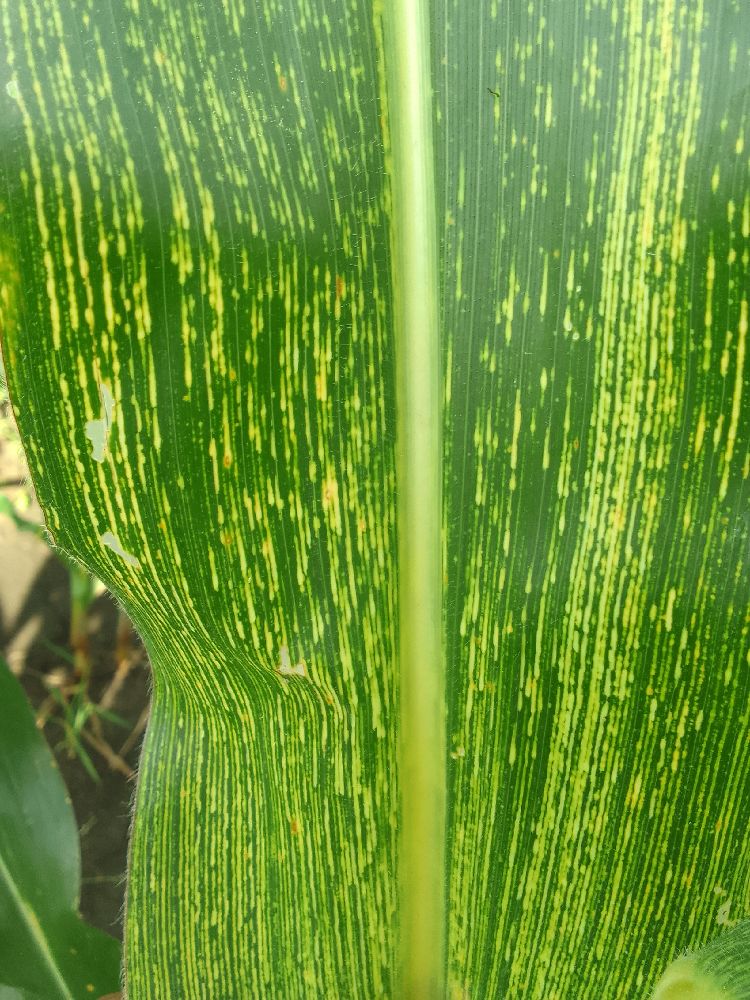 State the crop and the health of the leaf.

maize, maize streak virus
